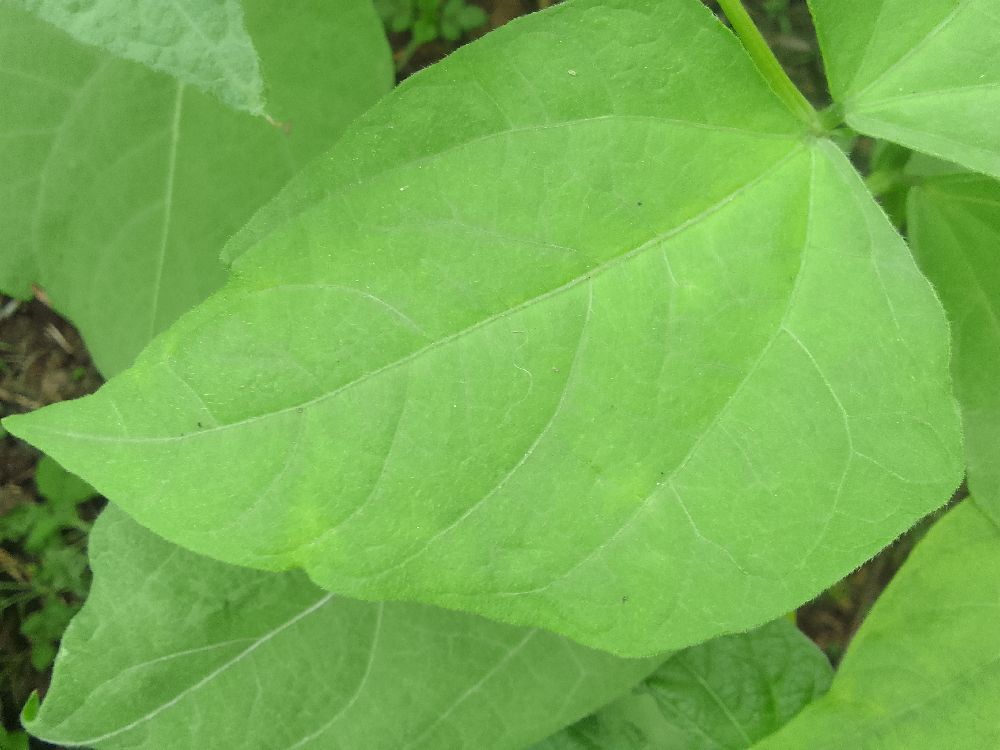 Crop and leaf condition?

common bean, healthy
